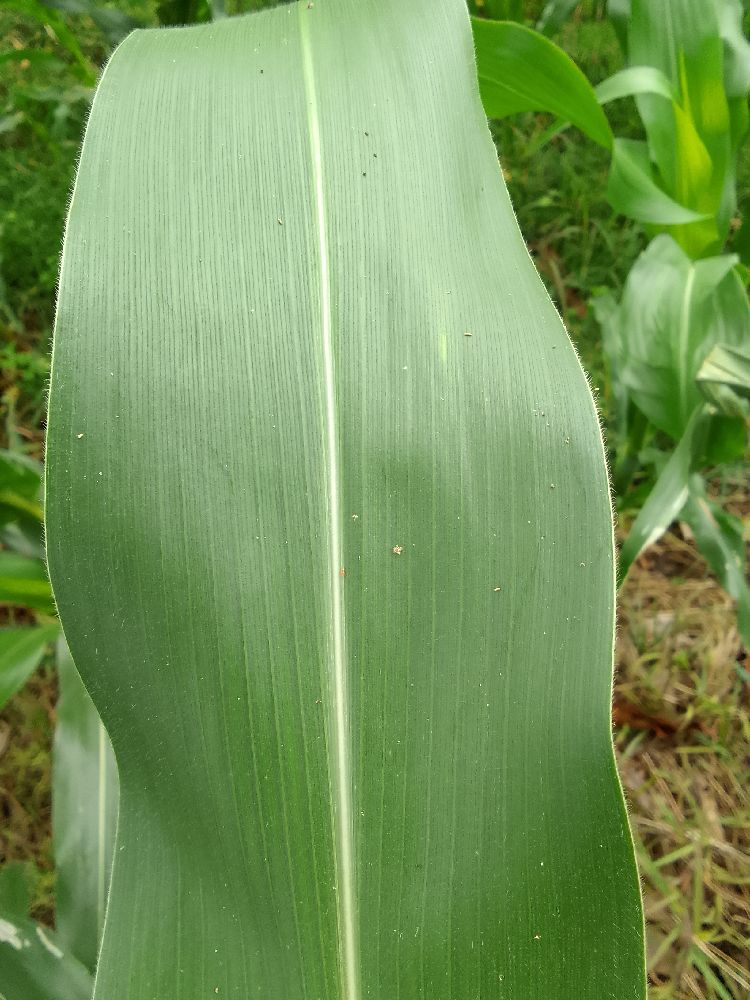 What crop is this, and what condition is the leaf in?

maize, healthy
